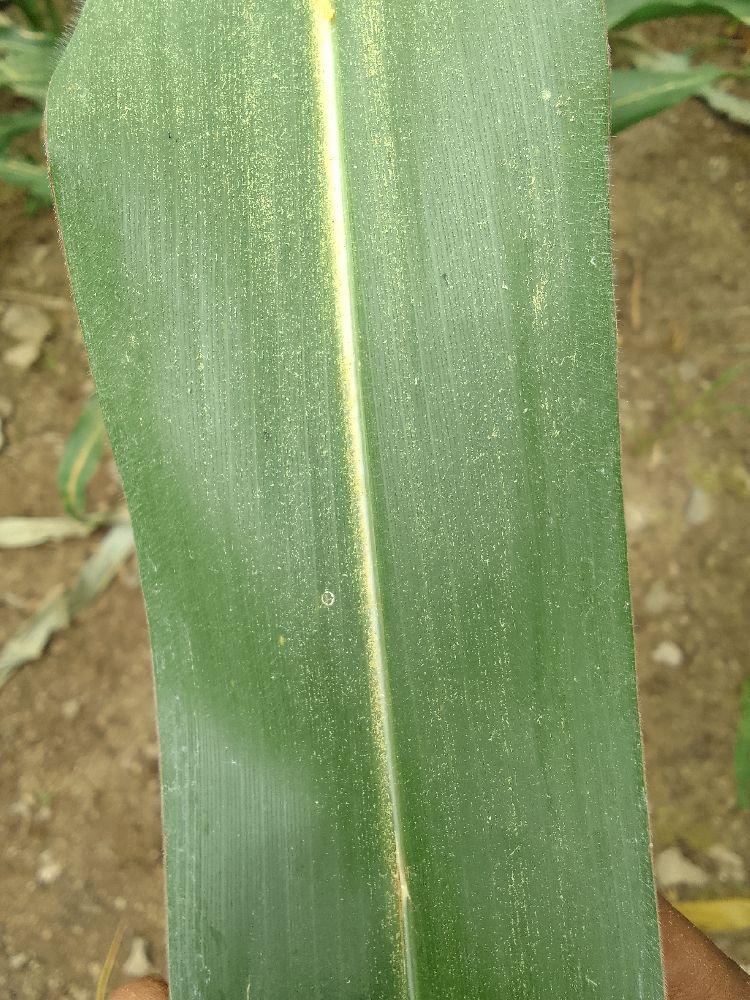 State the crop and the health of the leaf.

maize, healthy
